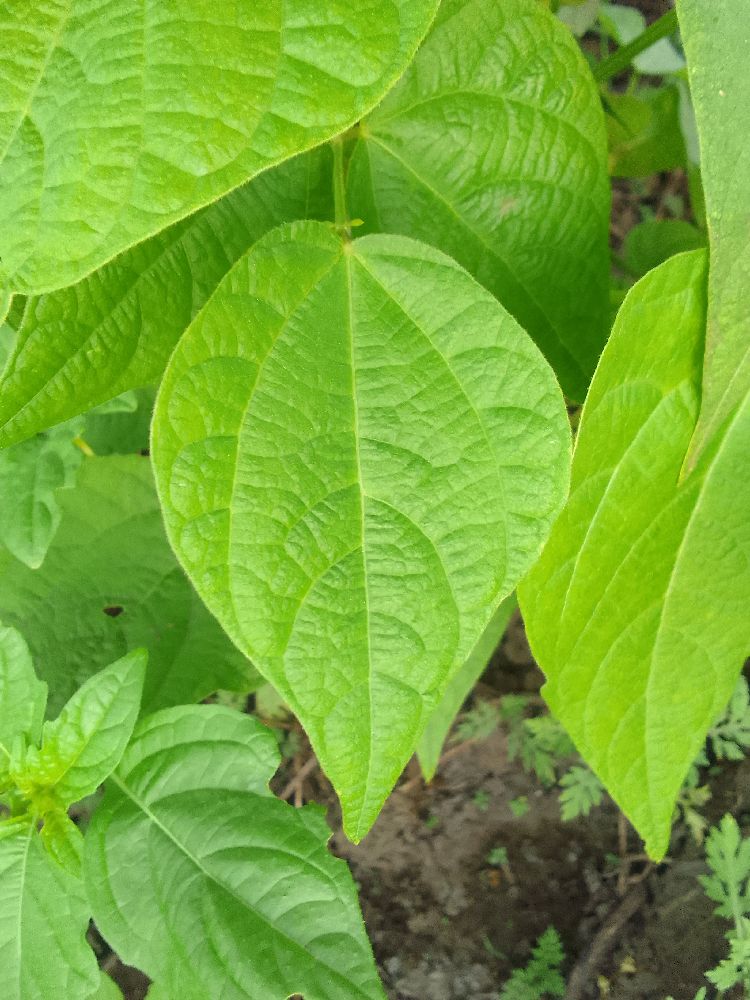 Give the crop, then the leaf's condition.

common bean, healthy
